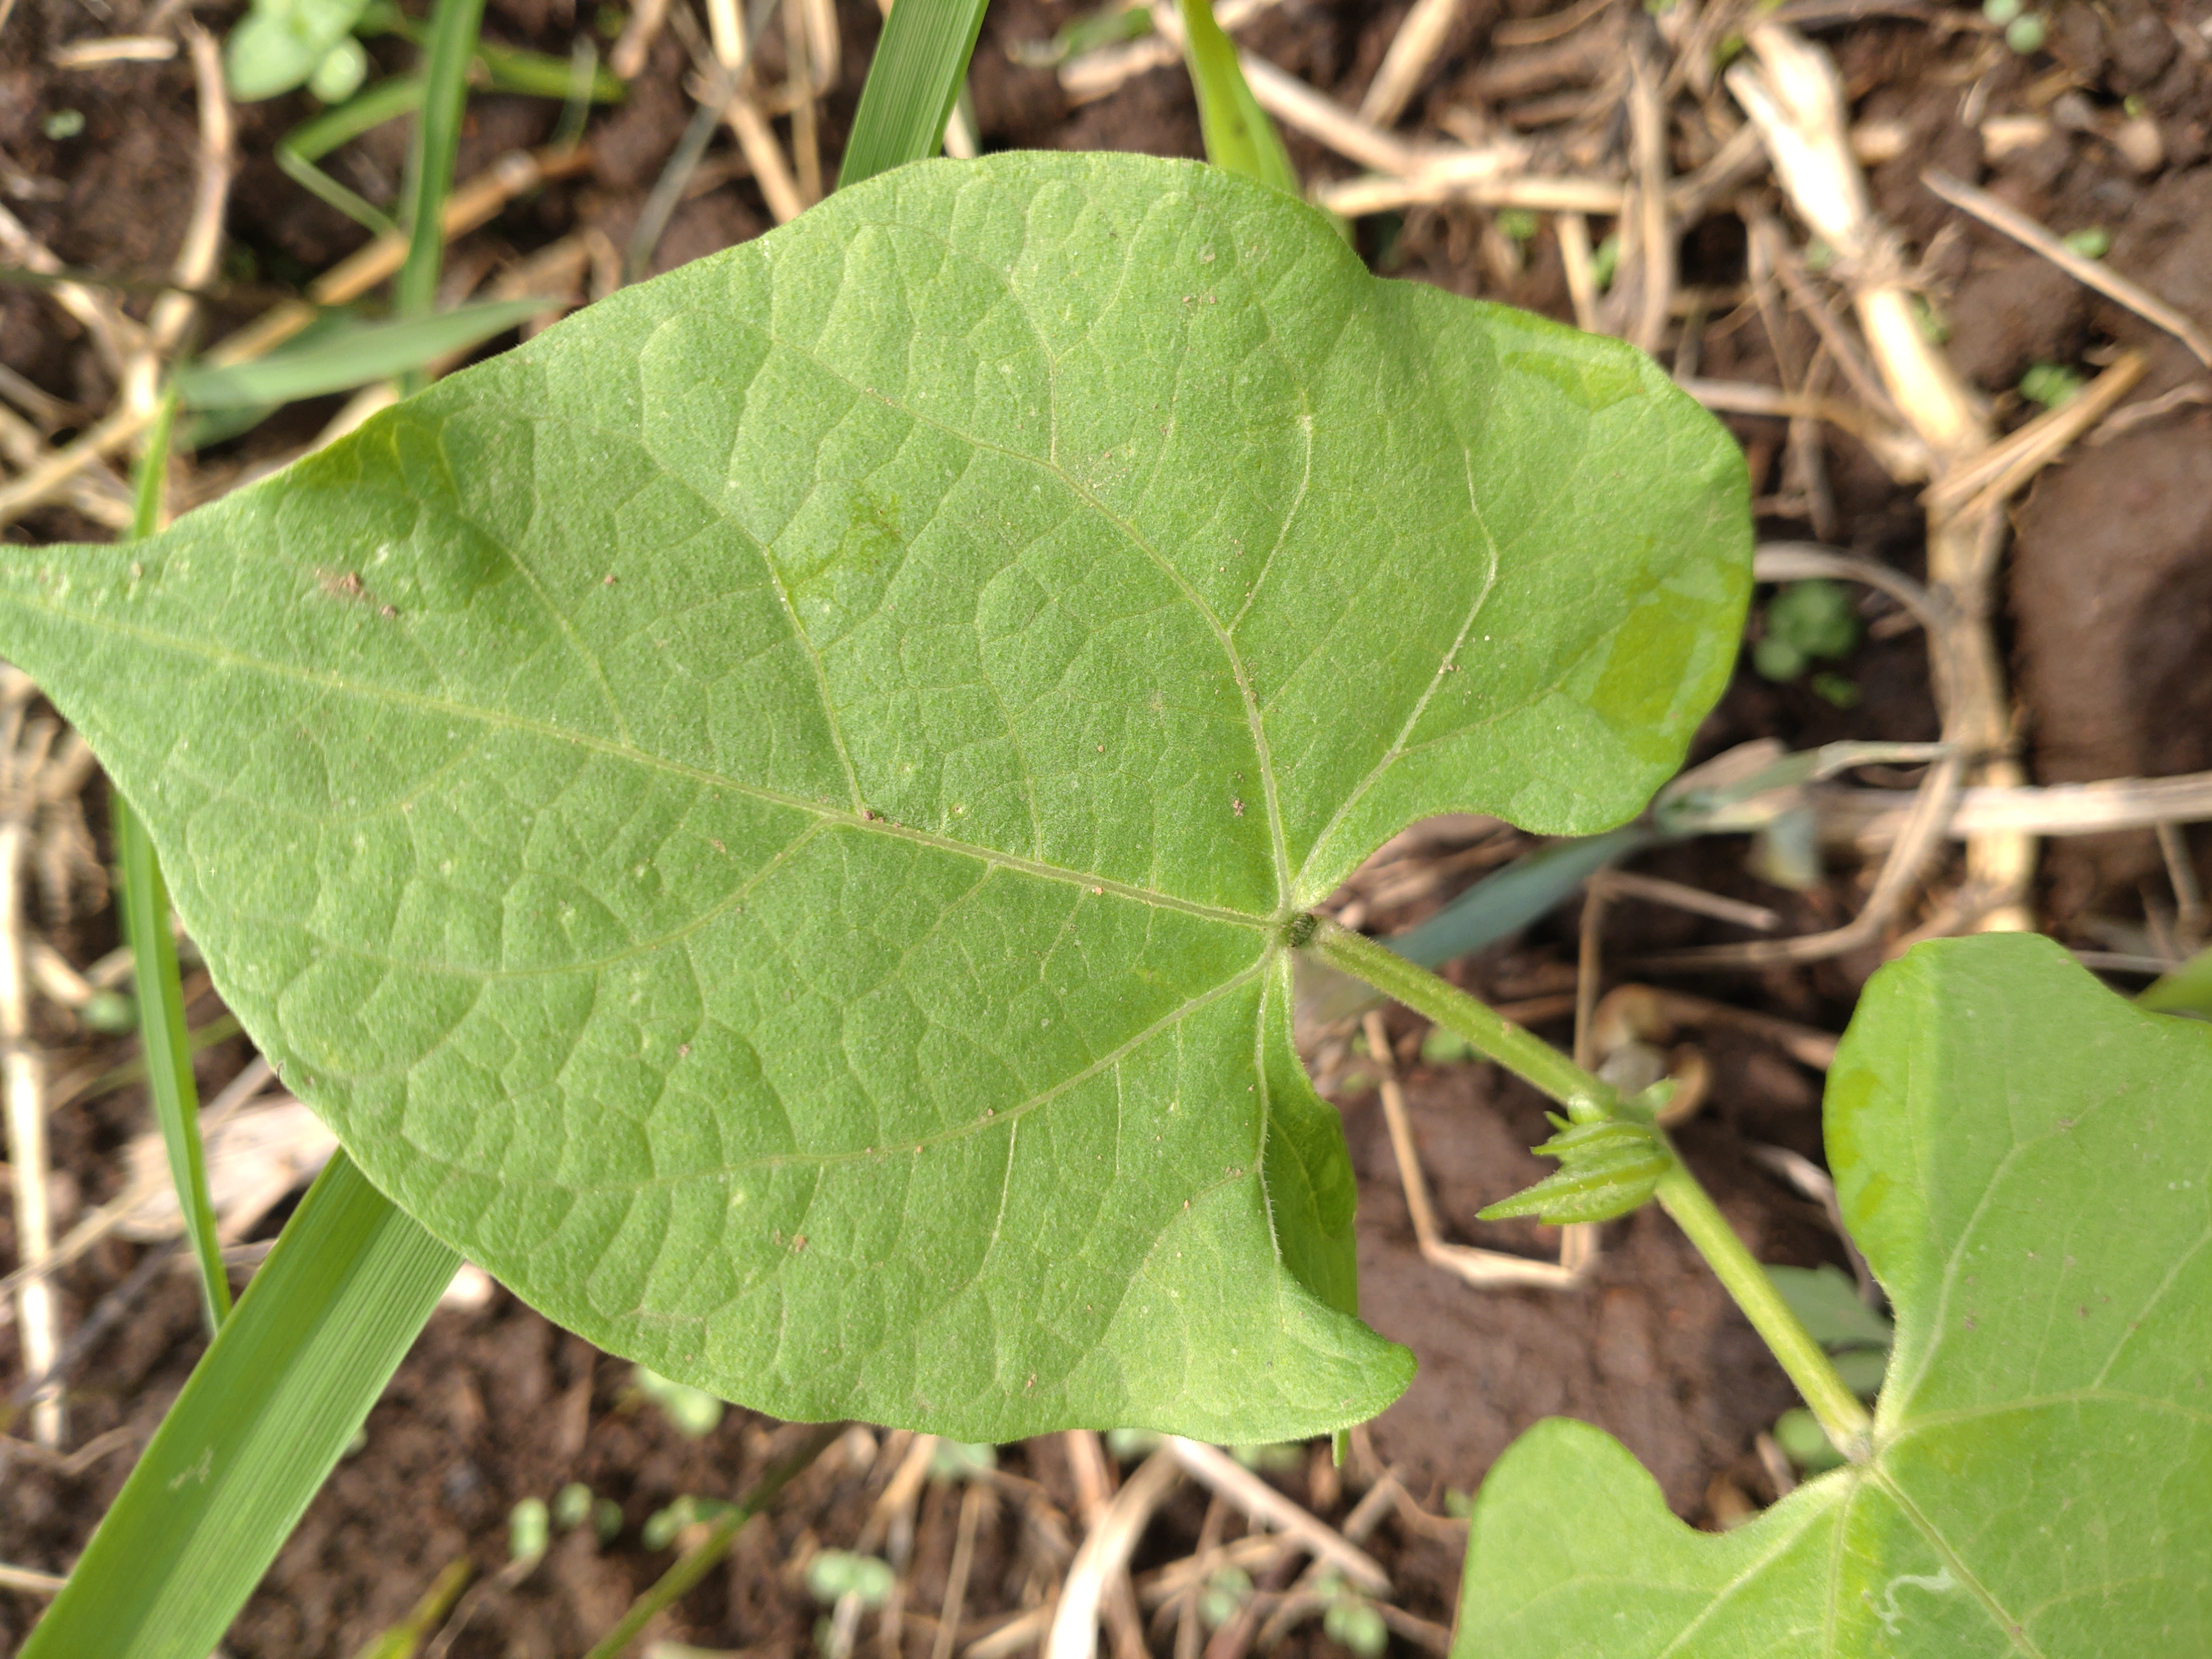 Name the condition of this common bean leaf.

healthy
